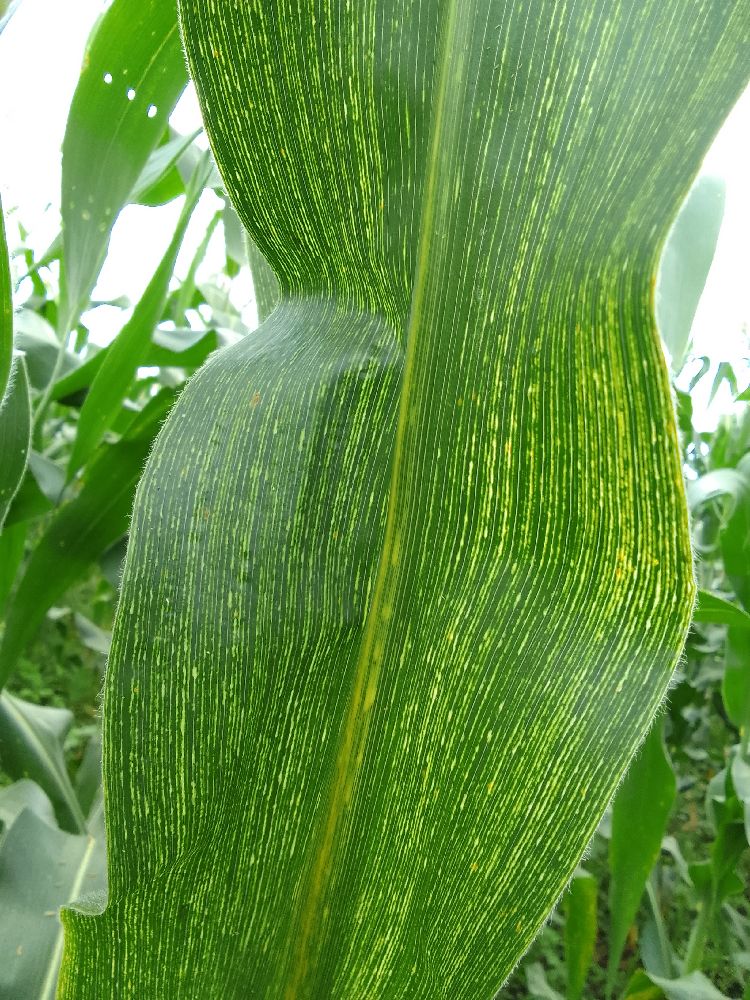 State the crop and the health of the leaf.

maize, maize streak virus
